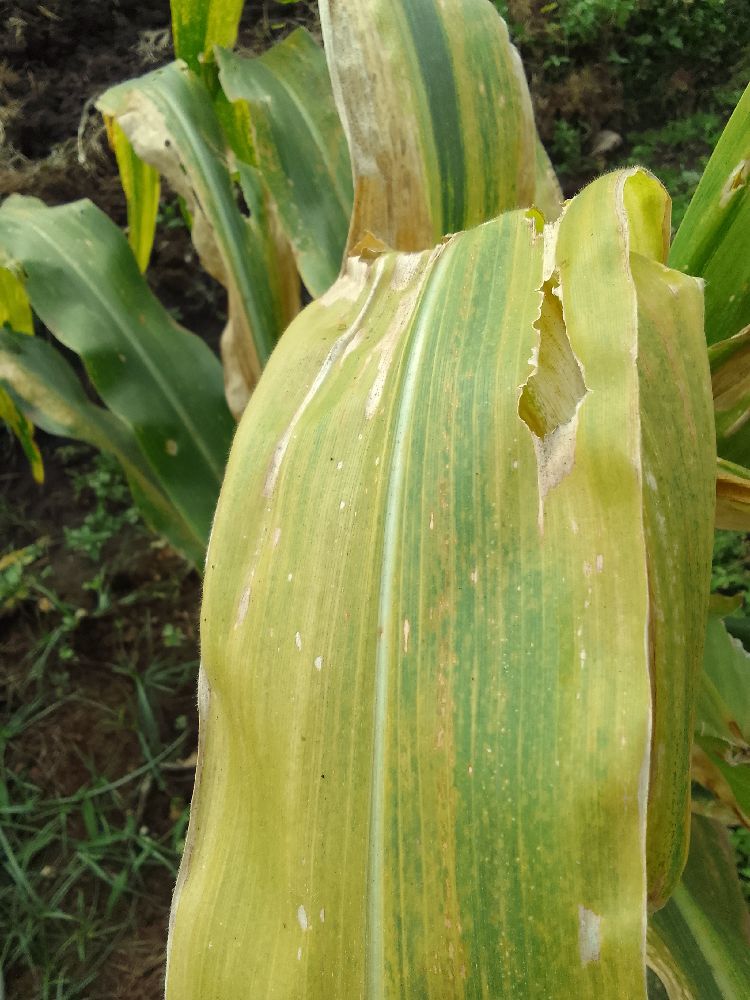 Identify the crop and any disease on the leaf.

maize, maize lethal necrosis
